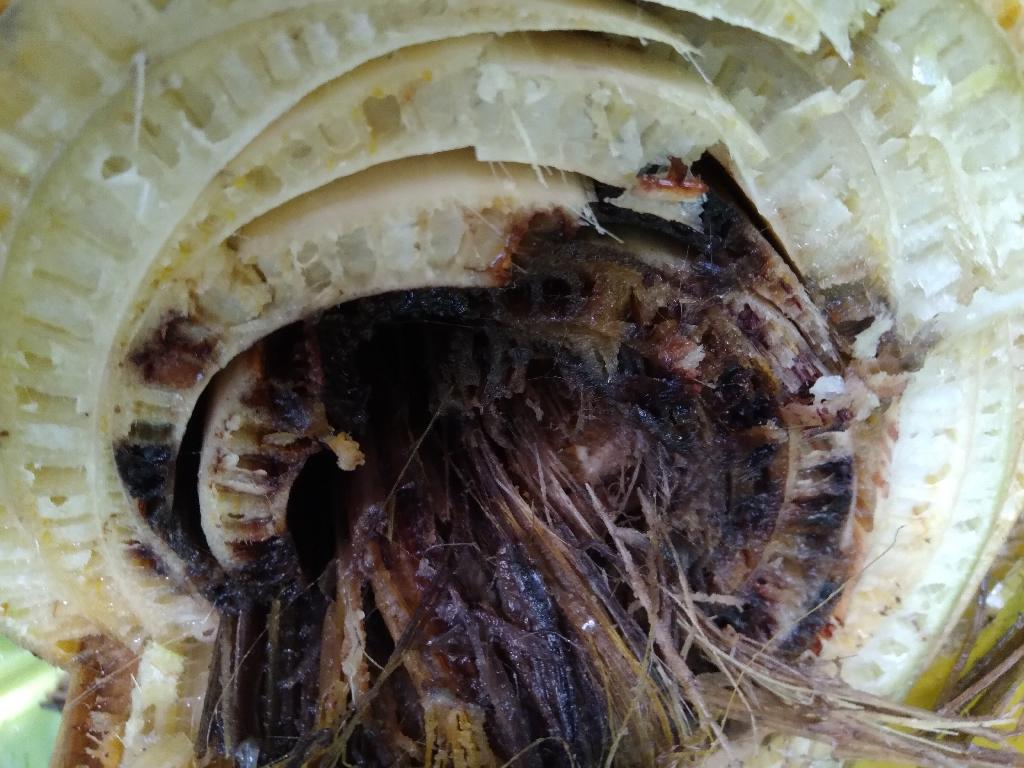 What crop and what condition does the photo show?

banana, fusarium wilt race 1
